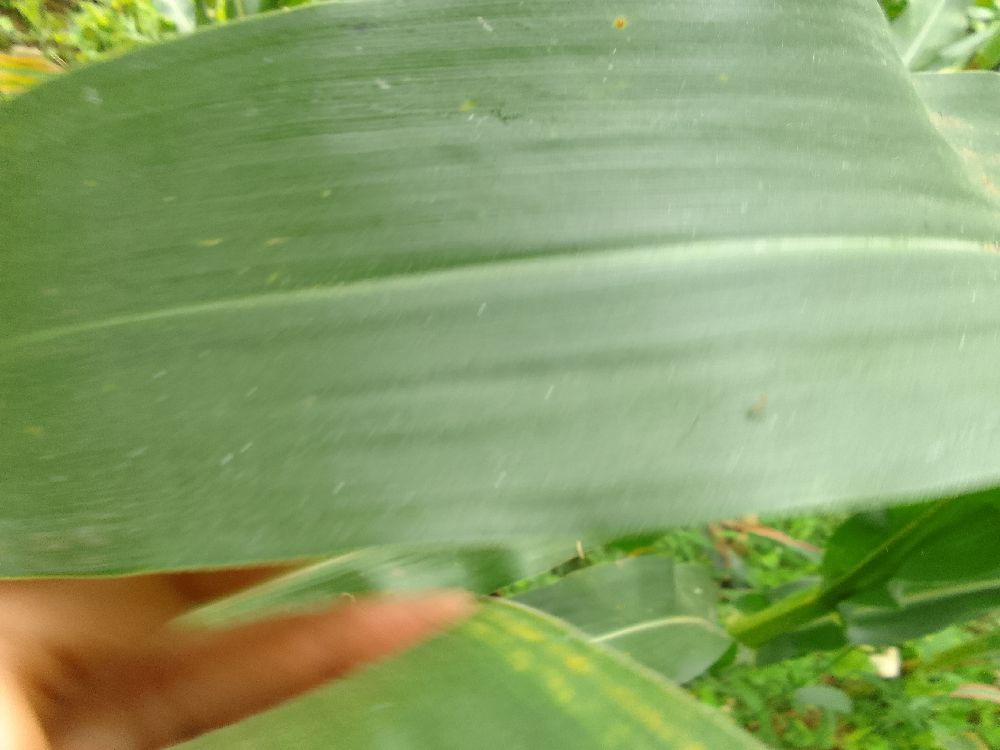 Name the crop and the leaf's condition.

maize, healthy
